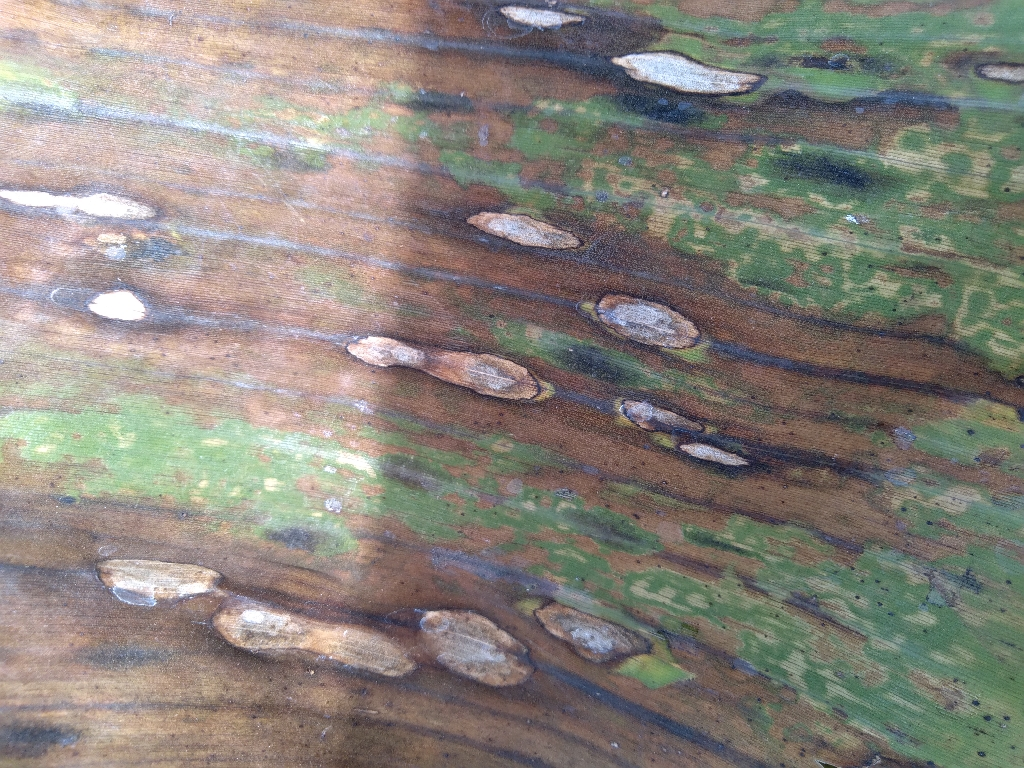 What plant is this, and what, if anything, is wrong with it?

banana, black sigatoka
